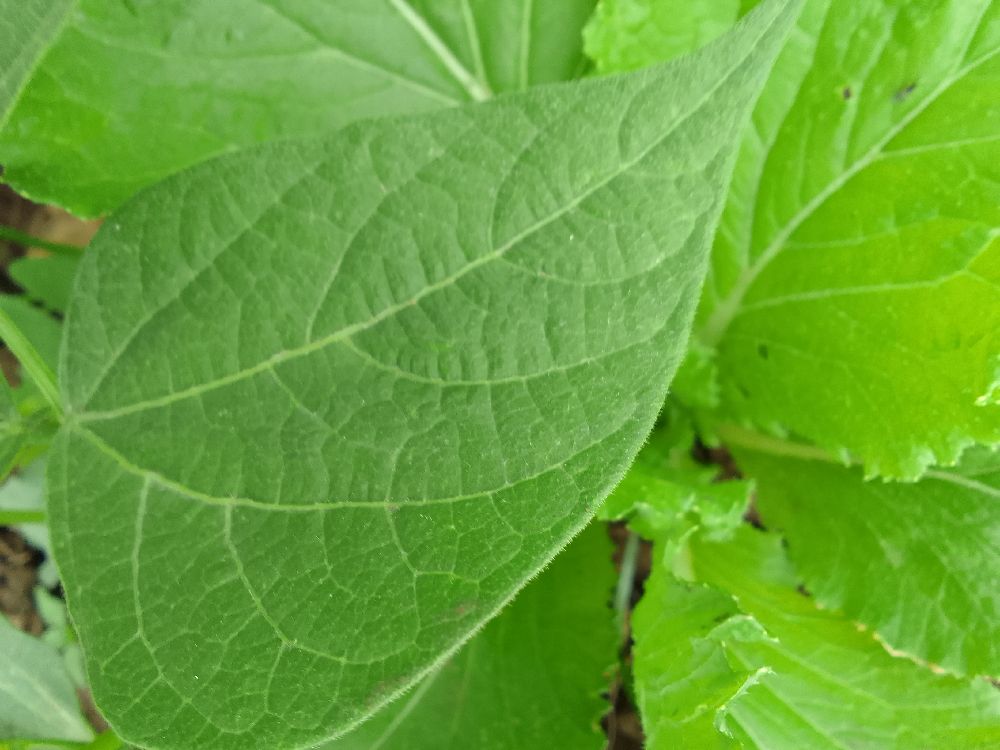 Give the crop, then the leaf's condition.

common bean, healthy
